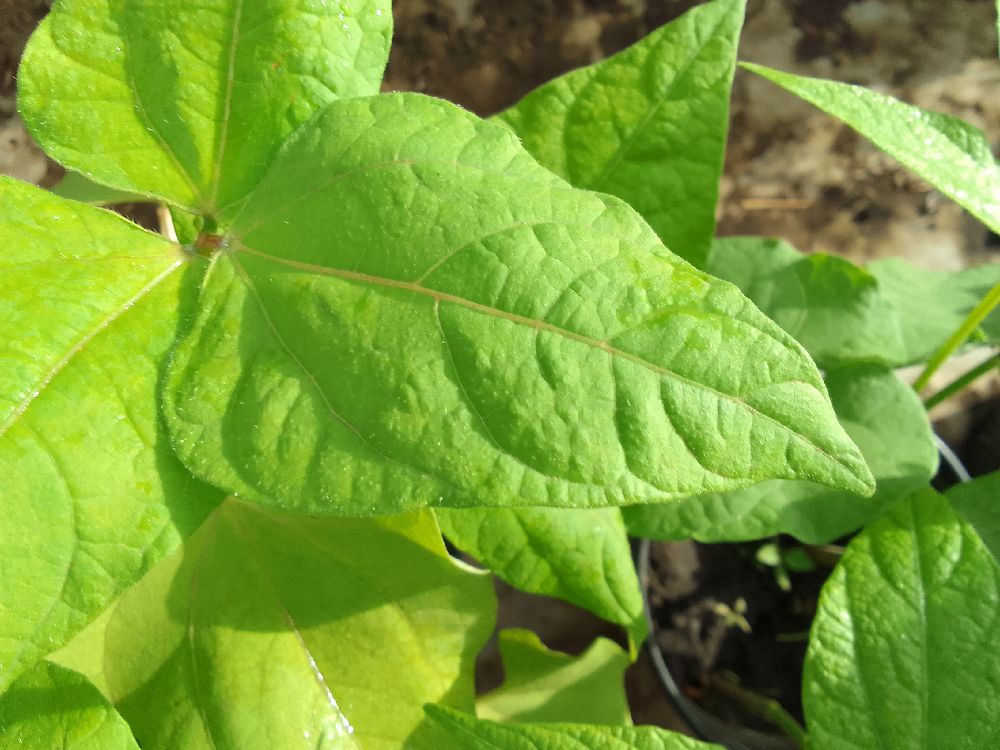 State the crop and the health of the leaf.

common bean, healthy
